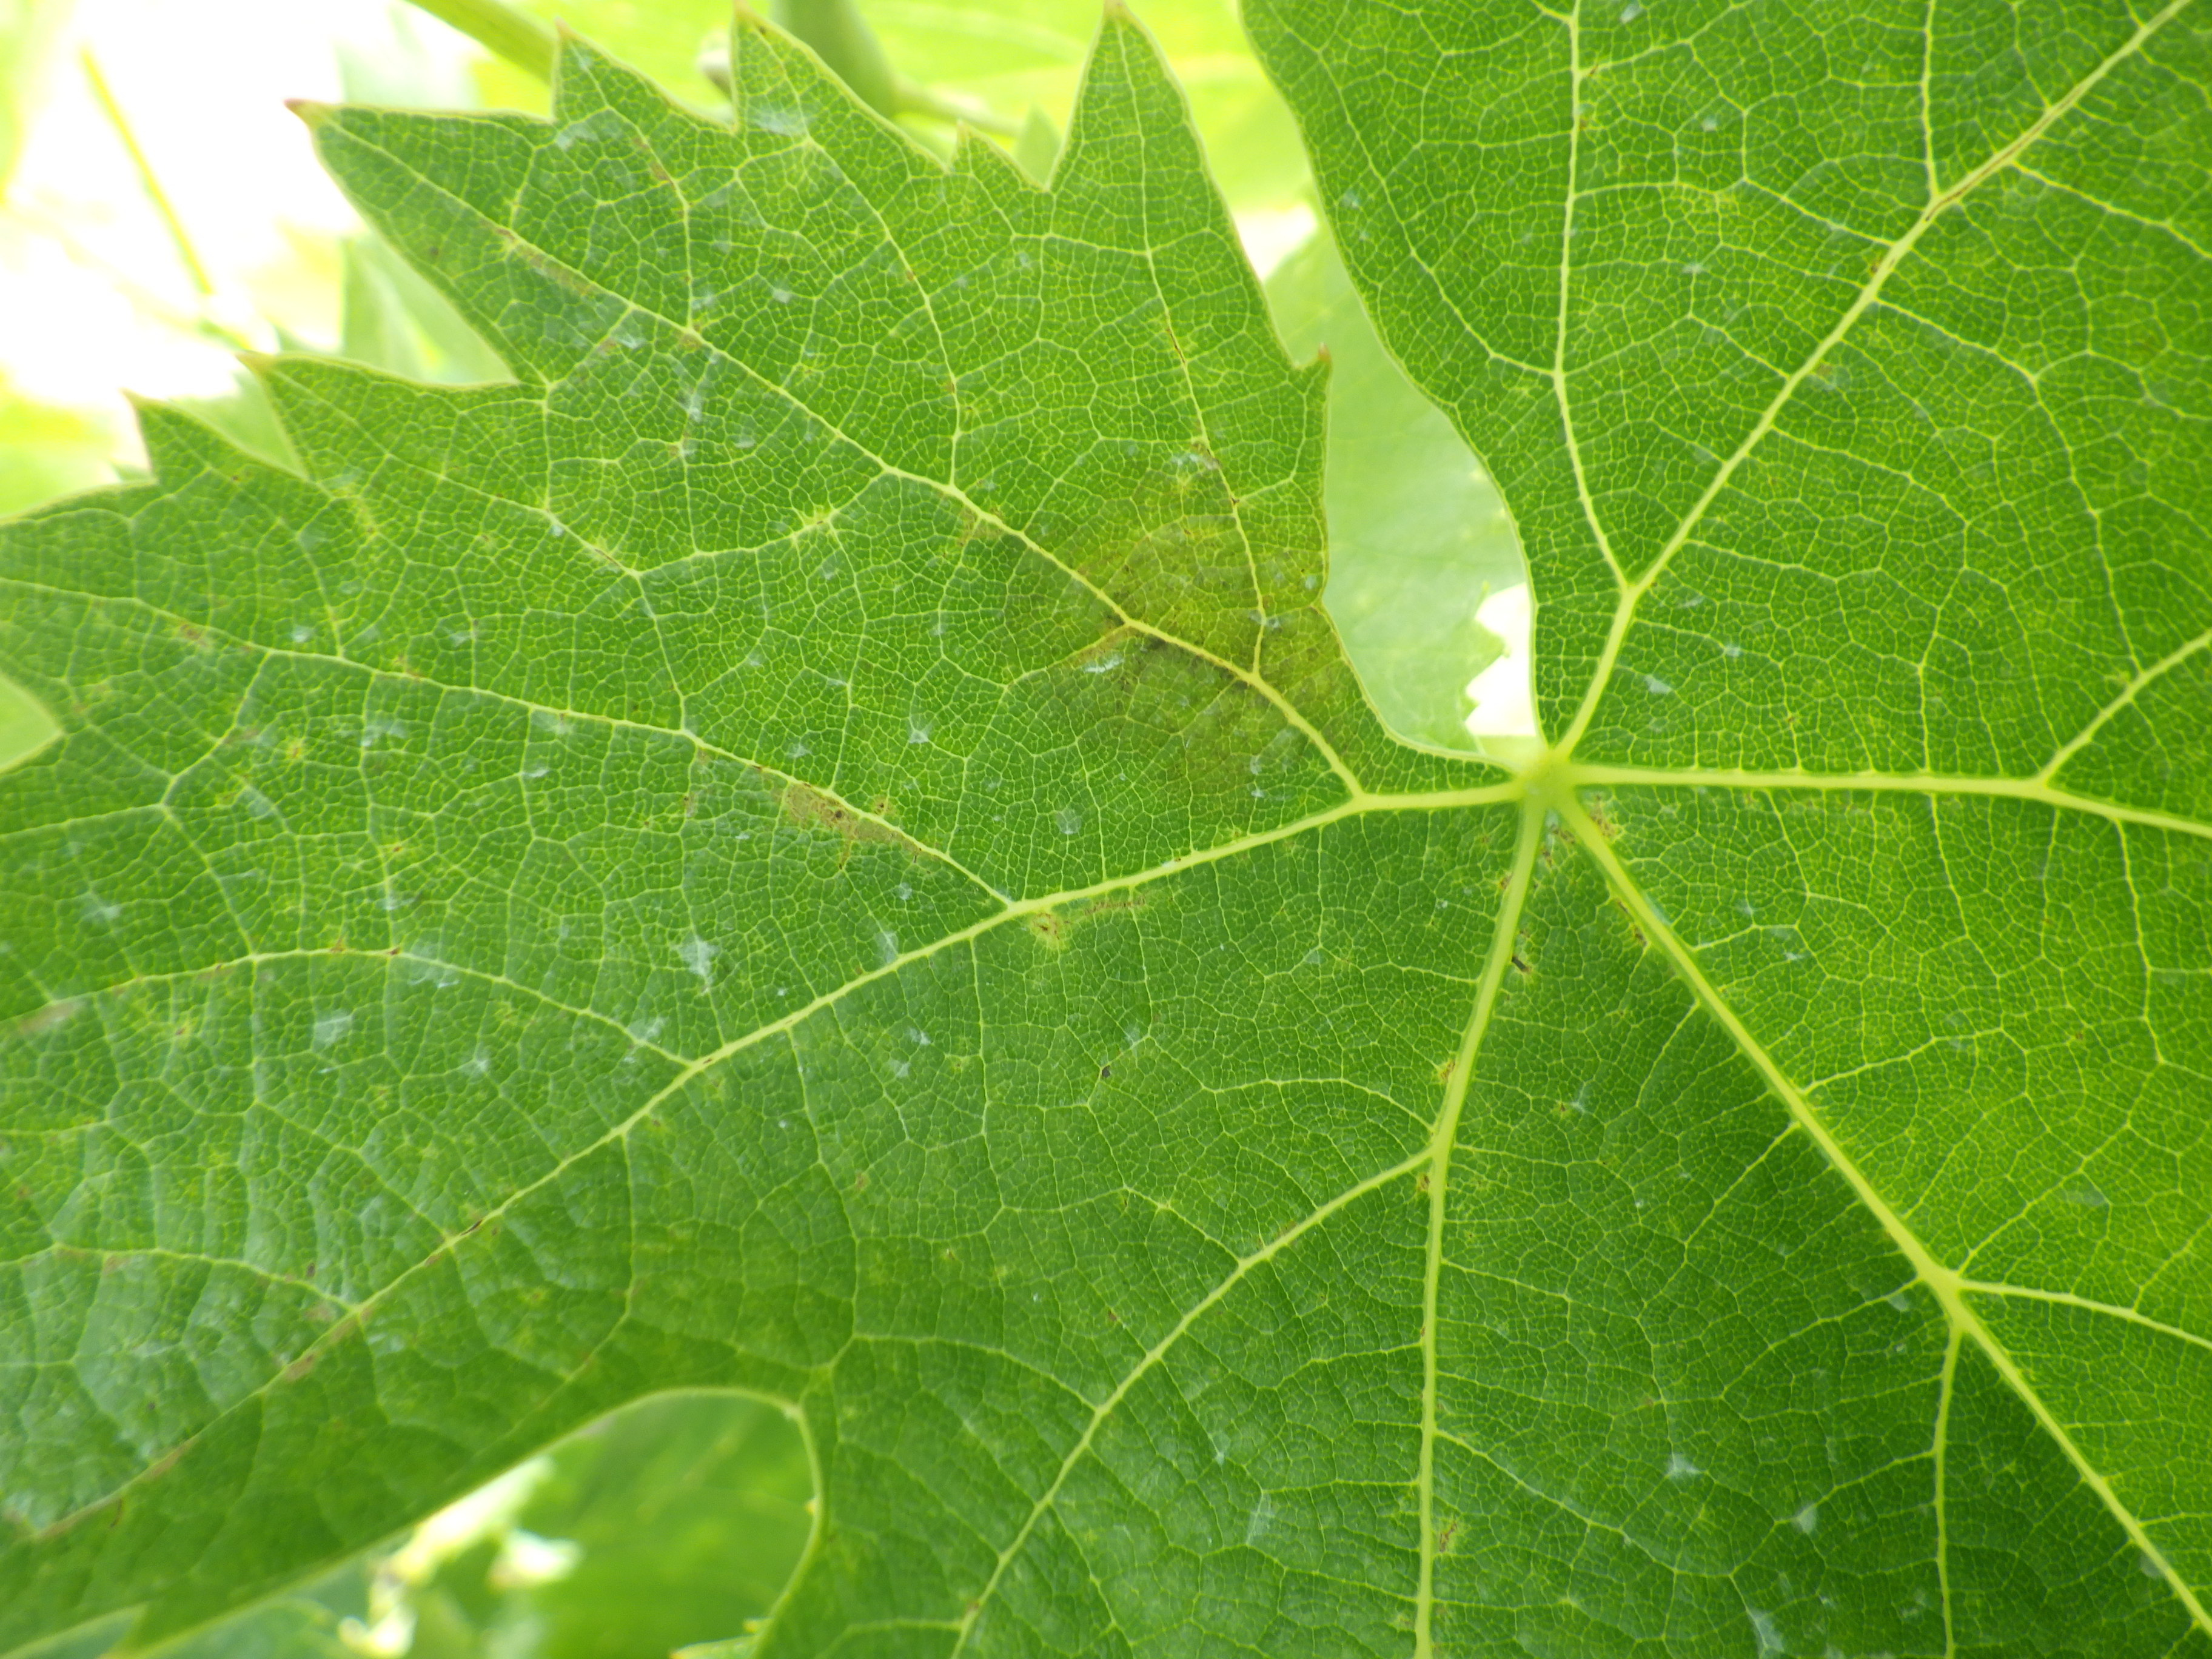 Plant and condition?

grapevine, downy mildew, mites
